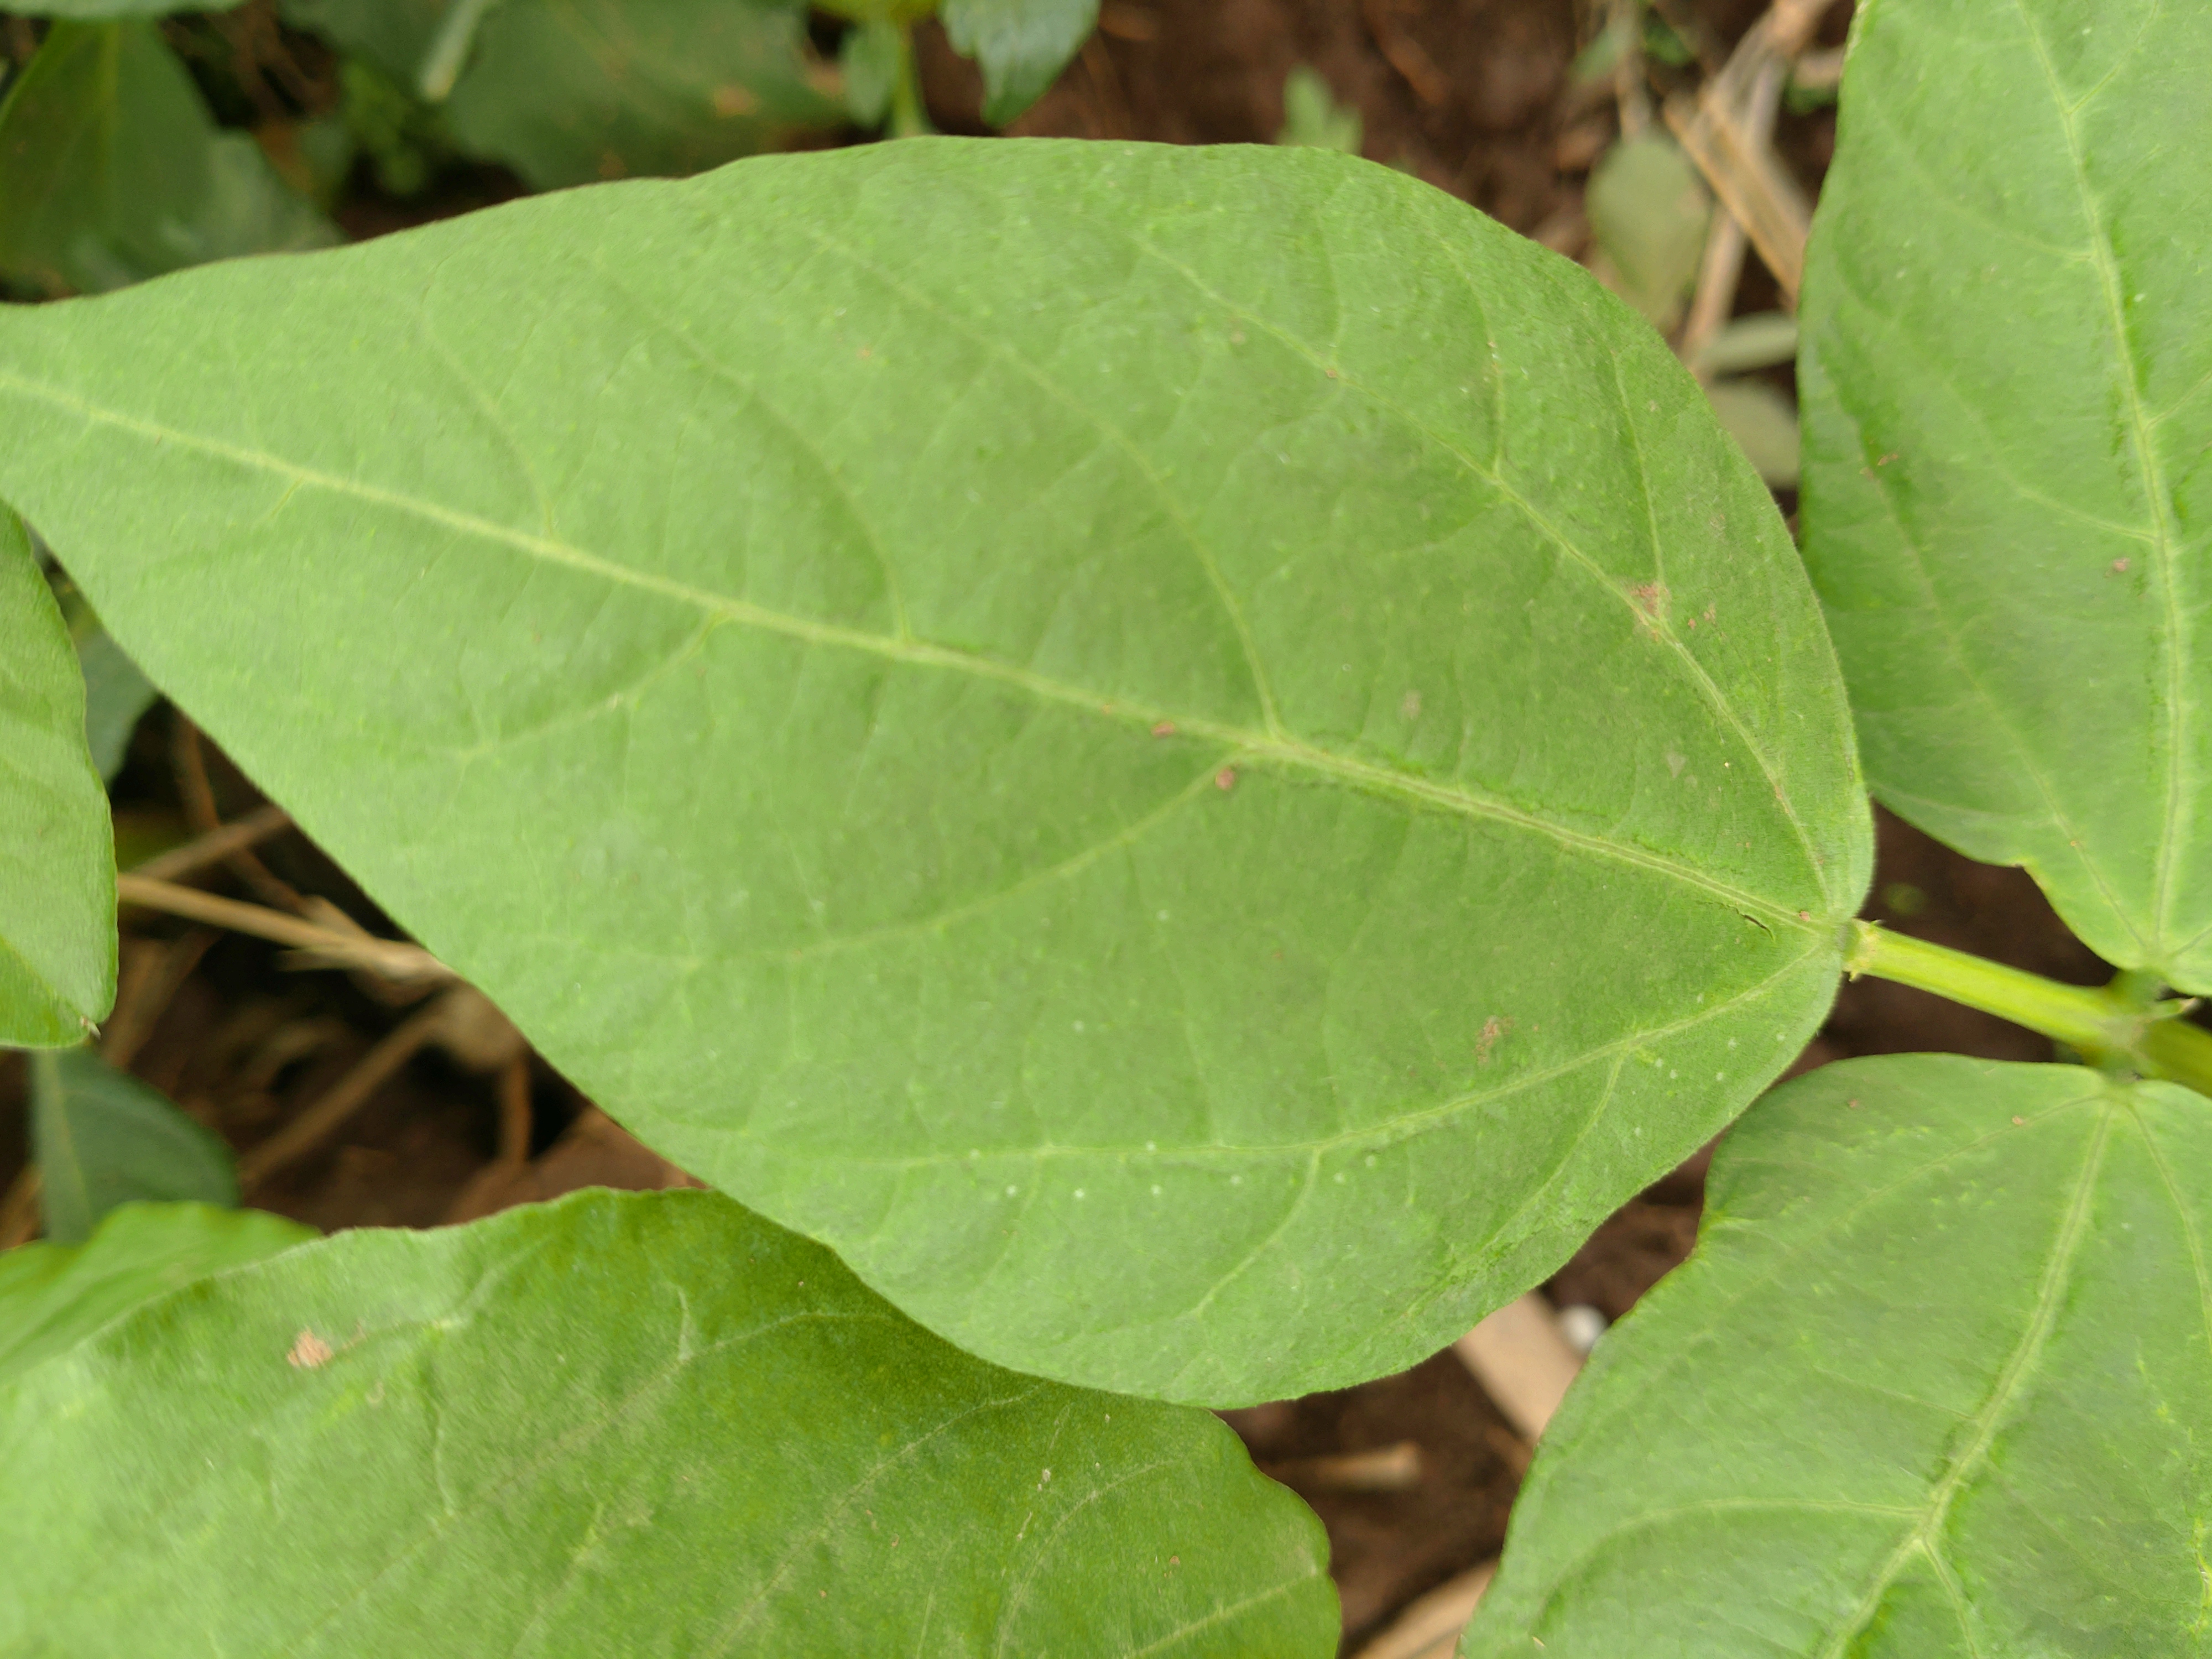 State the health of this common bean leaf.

healthy
